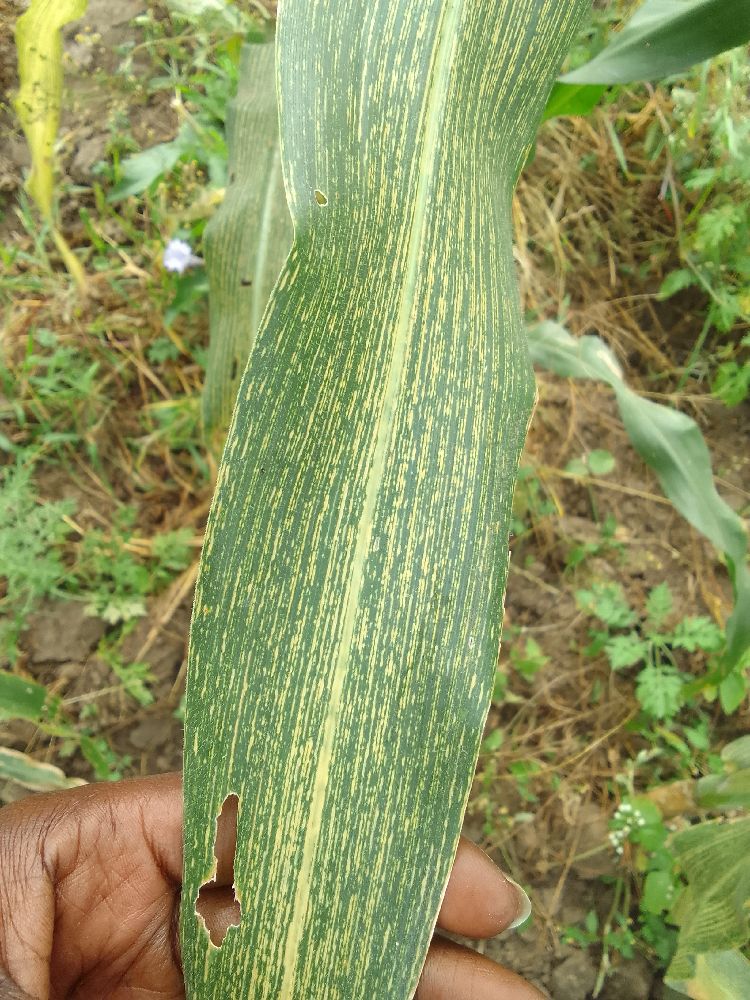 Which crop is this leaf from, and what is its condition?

maize, maize streak virus
